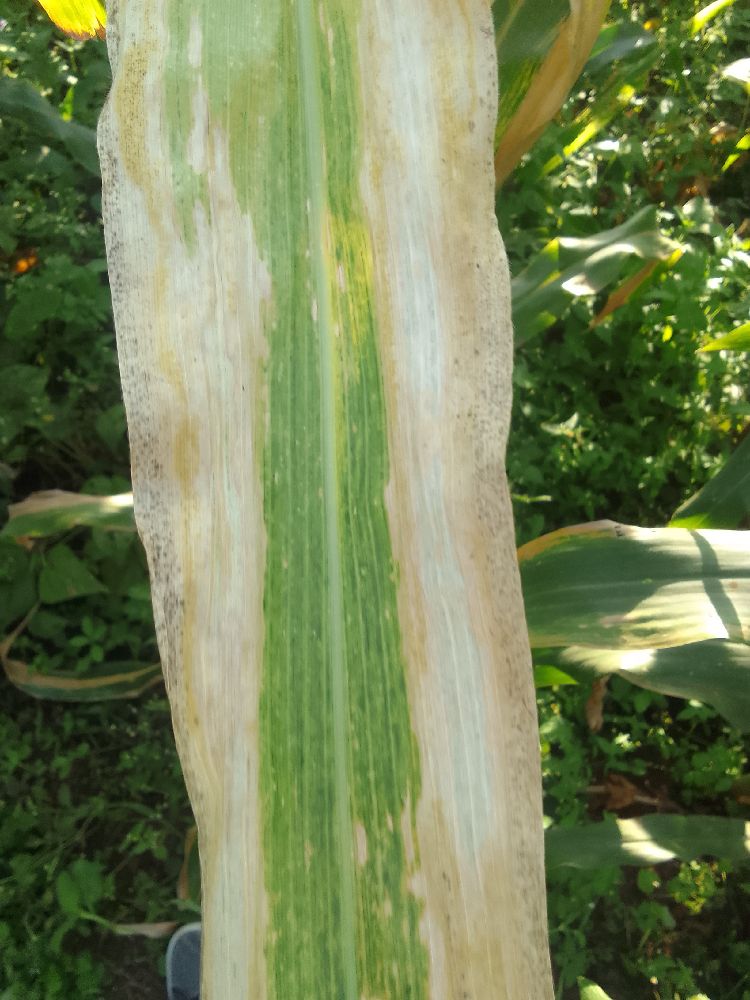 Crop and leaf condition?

maize, maize lethal necrosis
